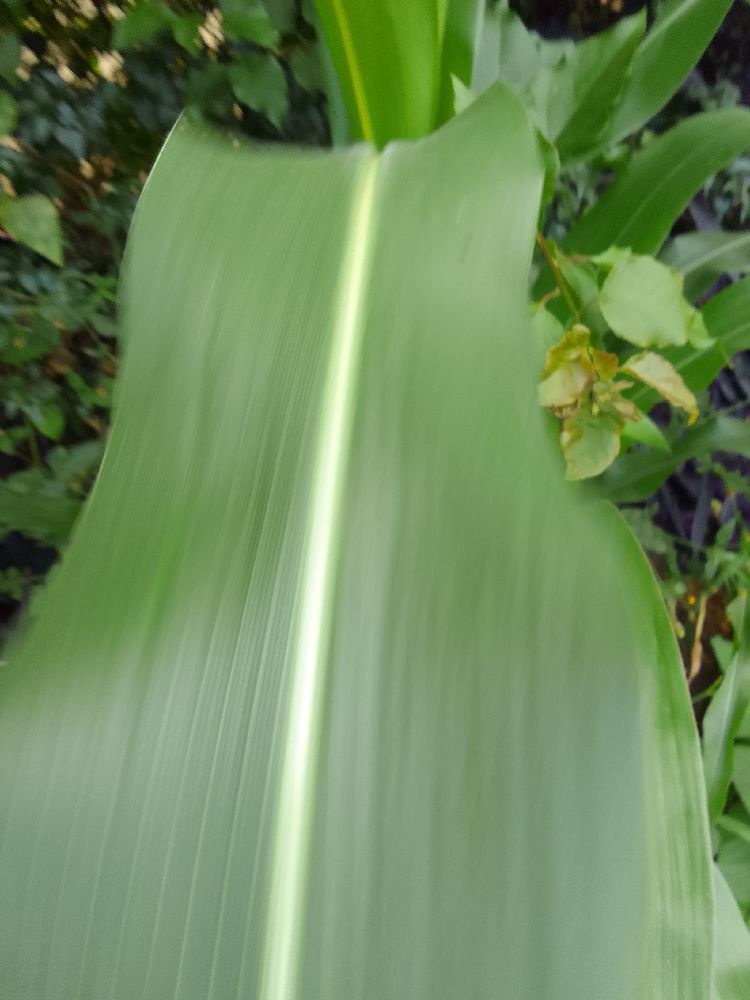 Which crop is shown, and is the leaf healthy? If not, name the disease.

maize, healthy
